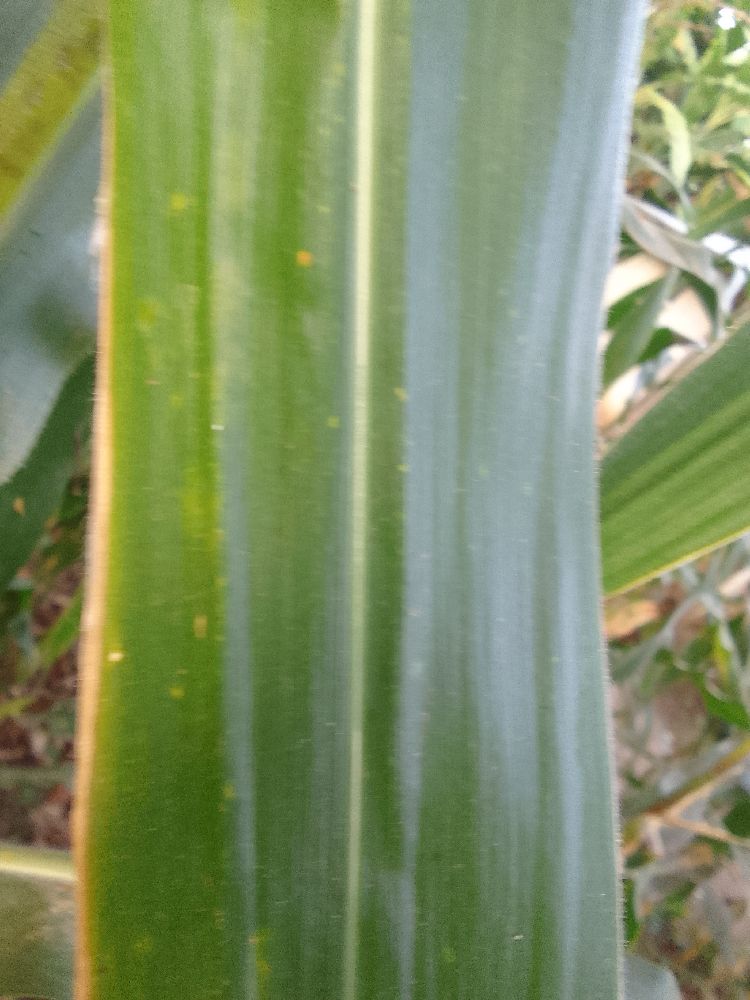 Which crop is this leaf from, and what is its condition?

maize, healthy
